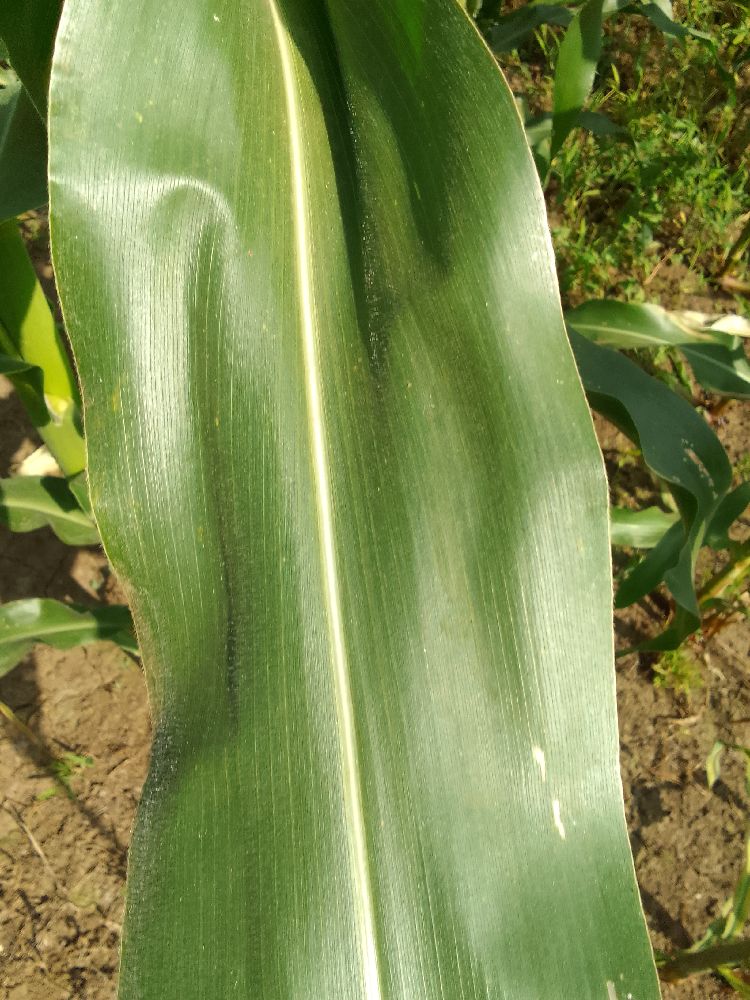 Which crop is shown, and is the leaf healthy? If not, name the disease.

maize, healthy
